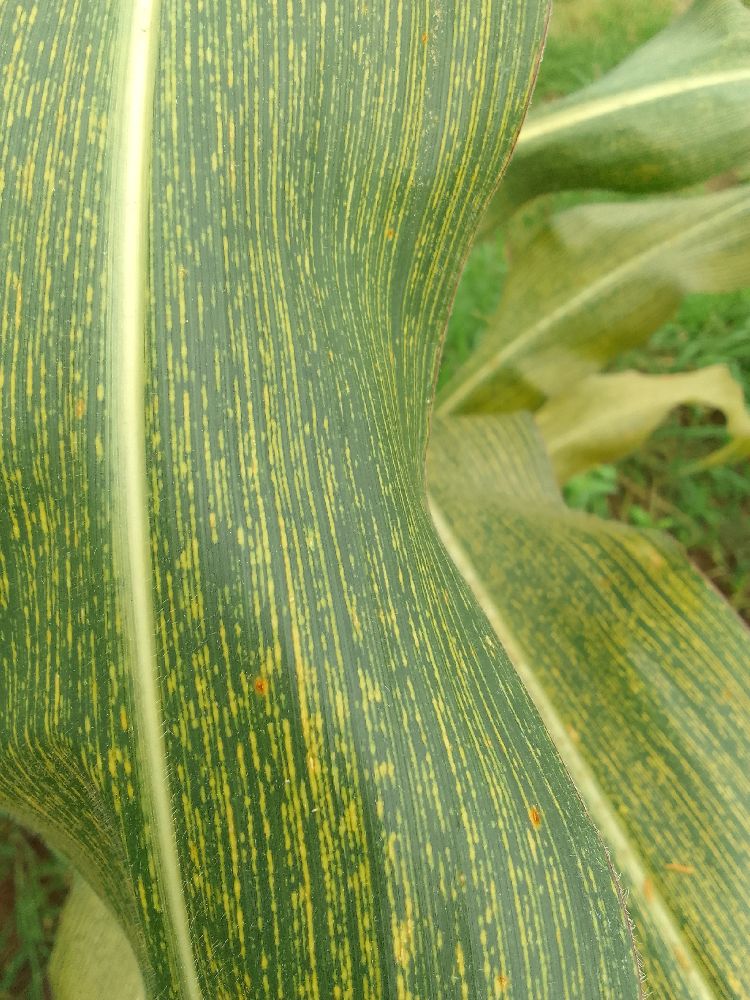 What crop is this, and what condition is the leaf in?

maize, maize streak virus
